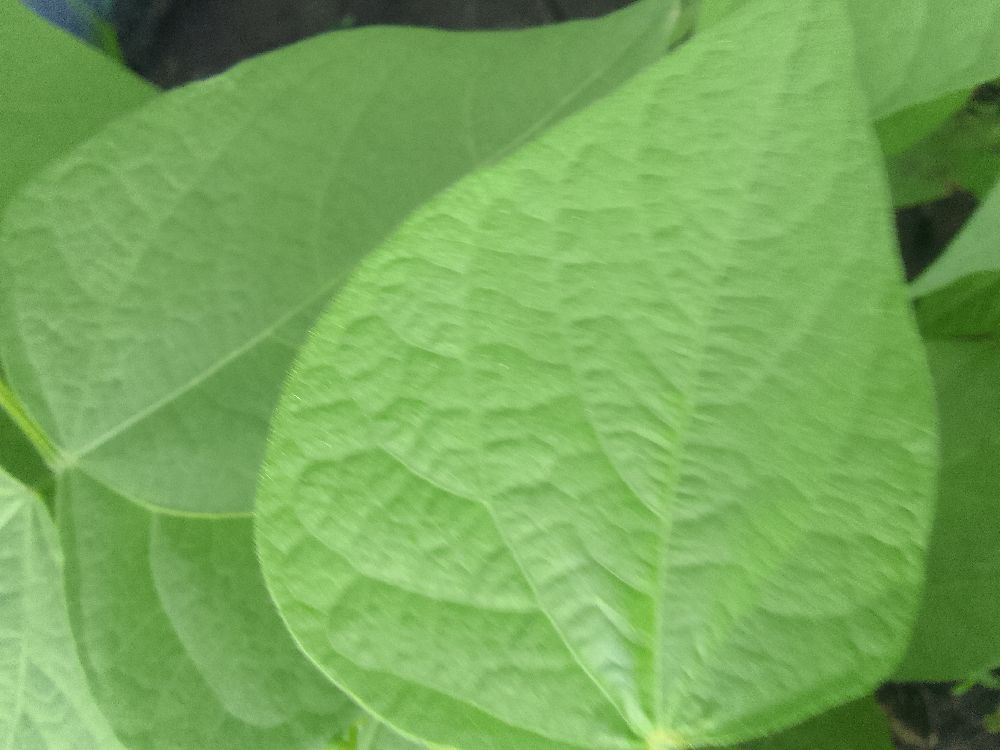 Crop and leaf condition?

common bean, healthy
